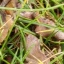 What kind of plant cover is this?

grass
